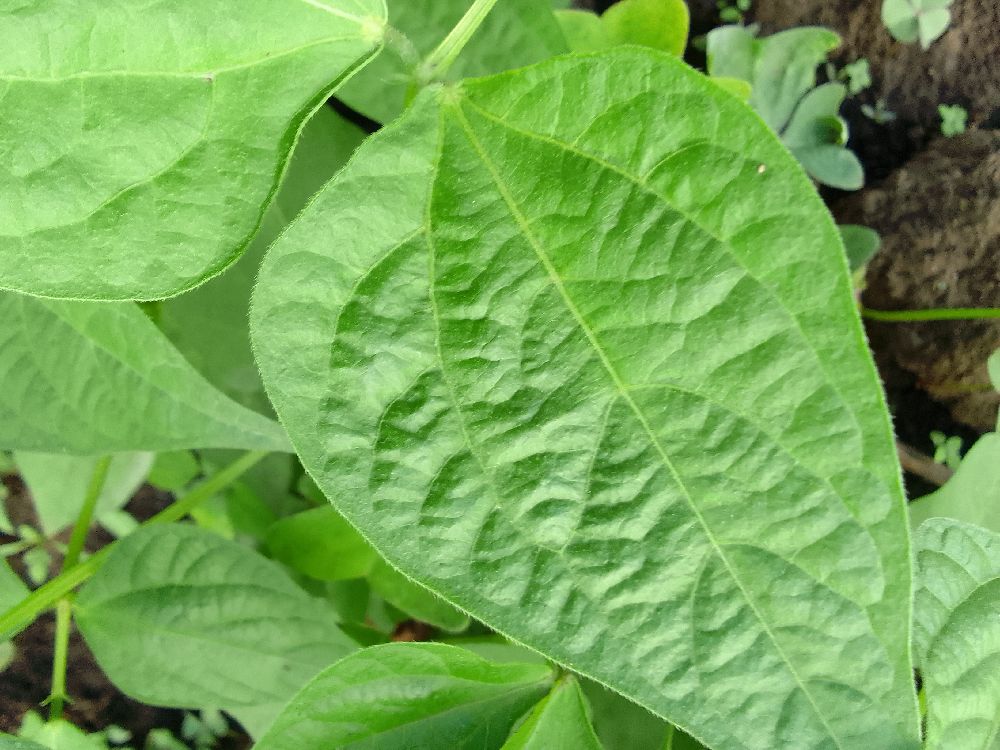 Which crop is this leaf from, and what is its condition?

common bean, healthy
